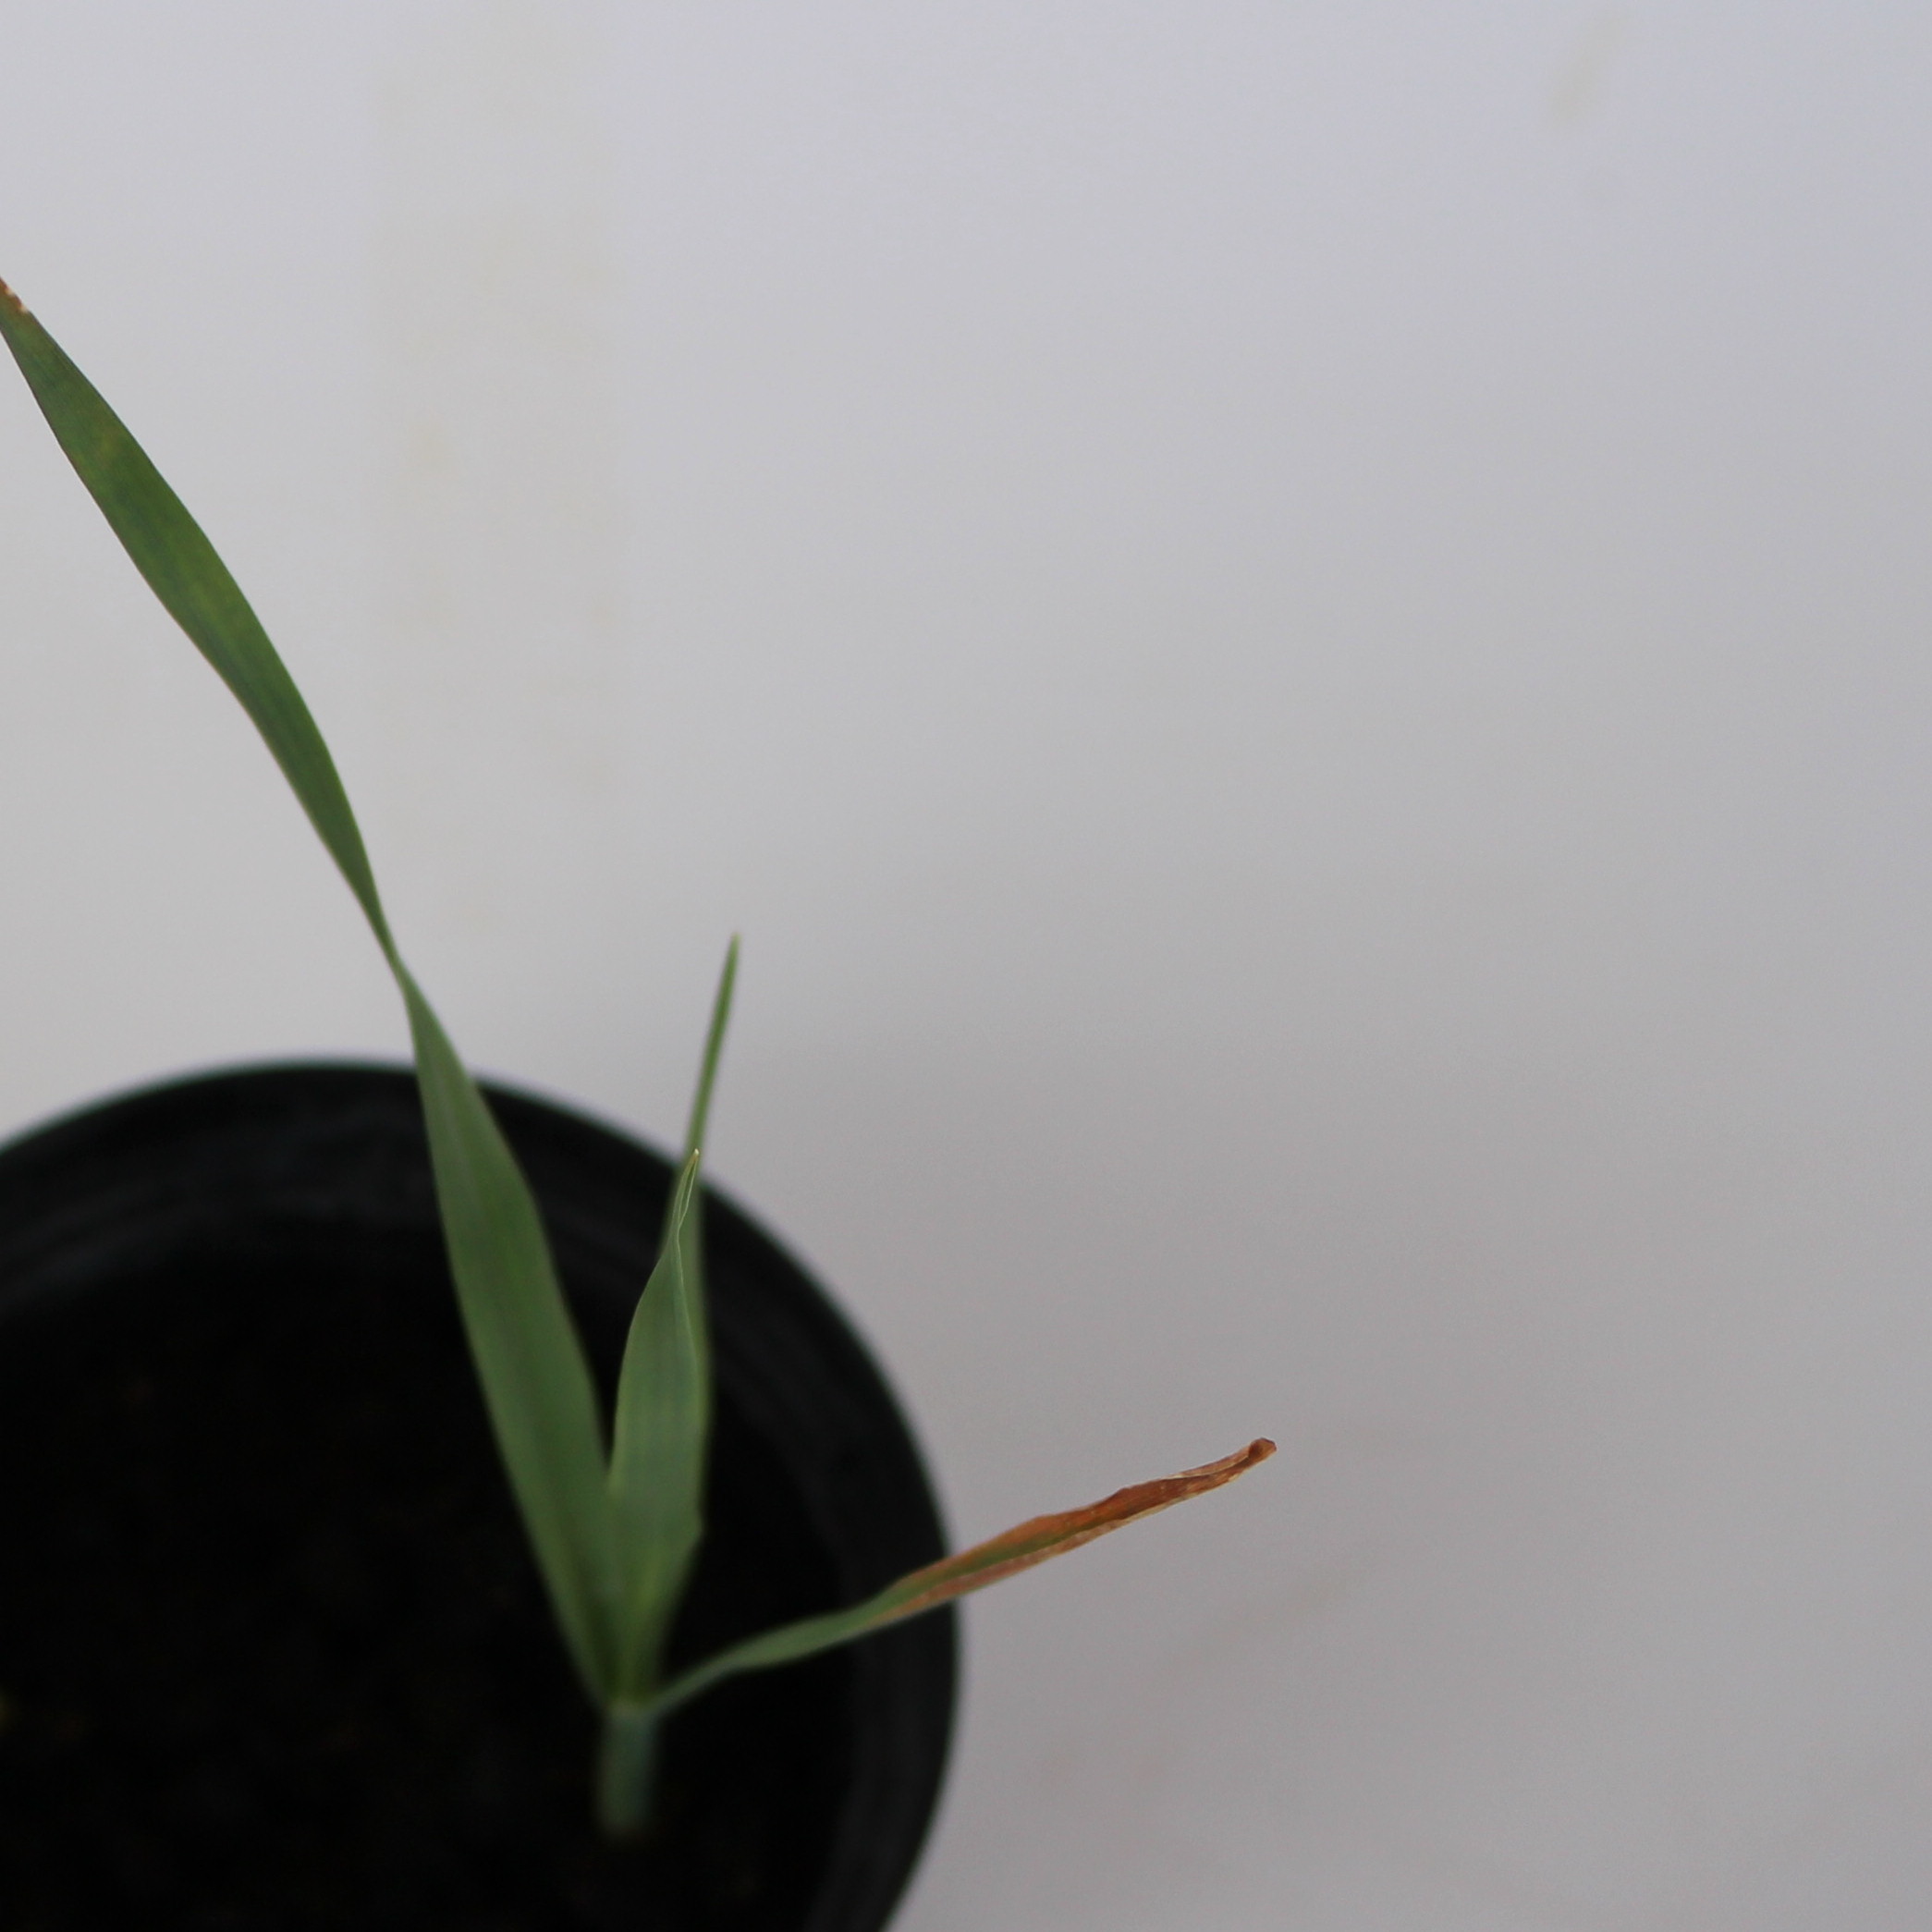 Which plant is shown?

Avena sterilis
